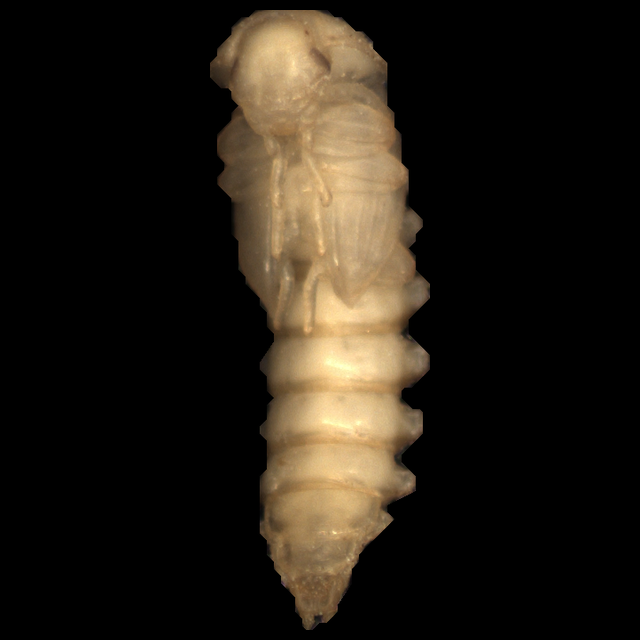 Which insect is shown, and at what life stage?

mealworm pupa
